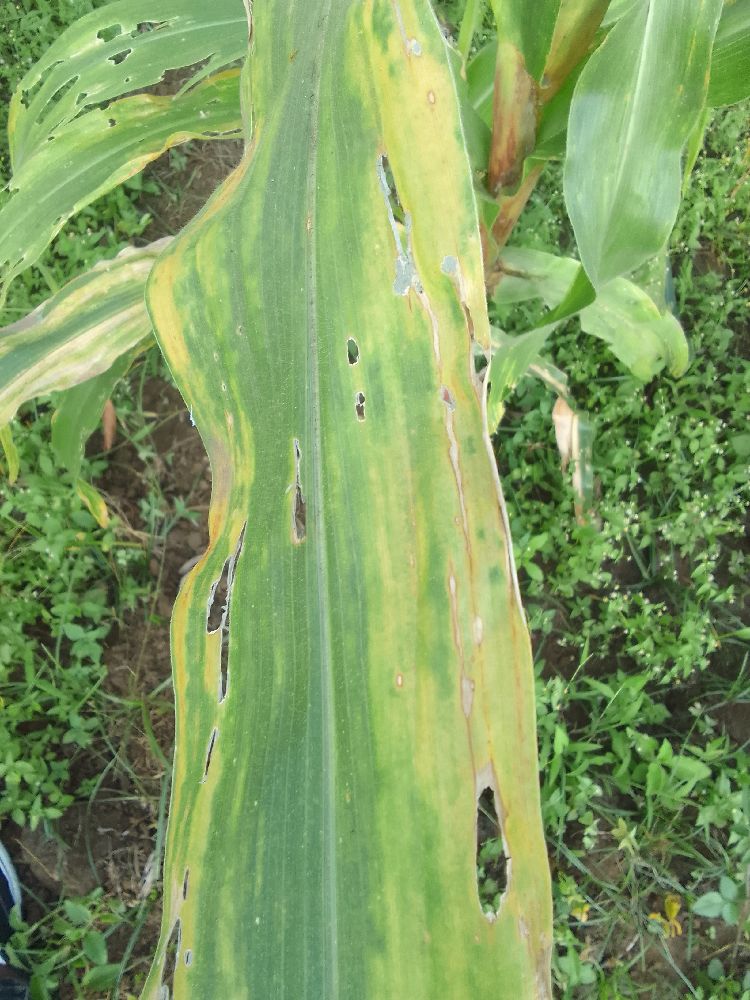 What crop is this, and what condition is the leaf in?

maize, maize lethal necrosis
